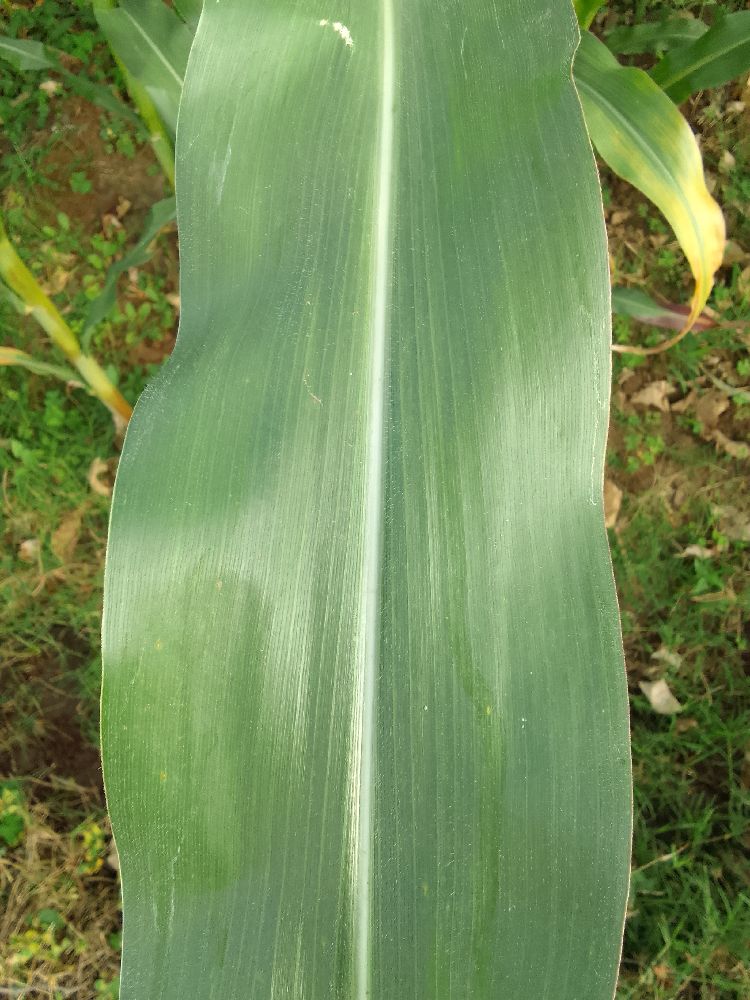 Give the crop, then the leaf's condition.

maize, healthy
